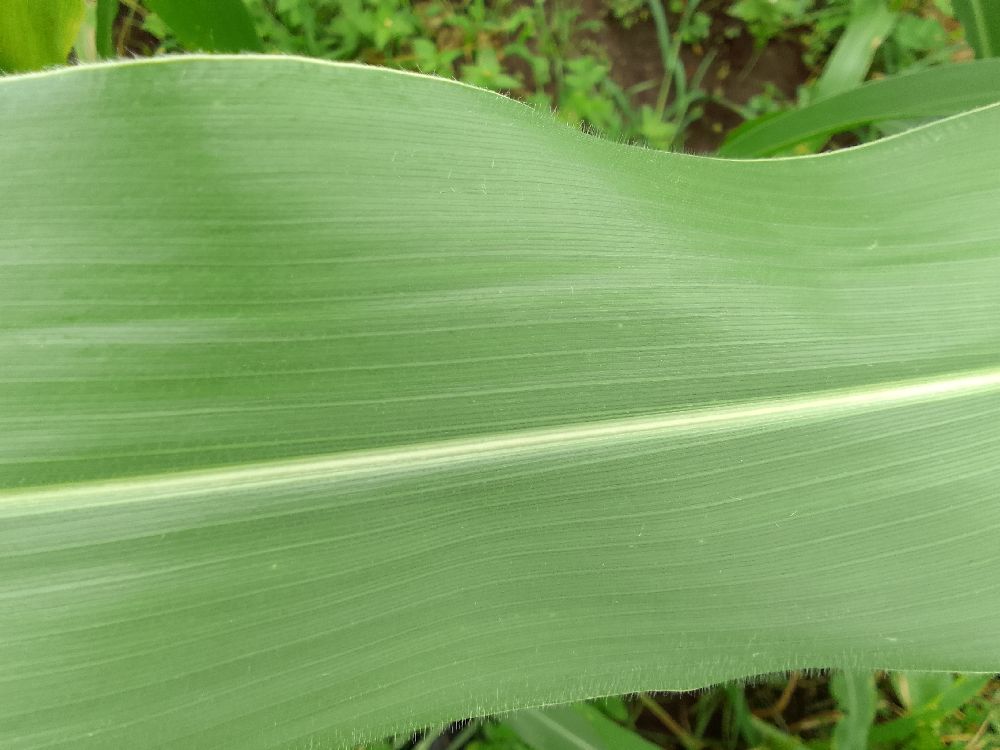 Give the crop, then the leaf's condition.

maize, healthy
